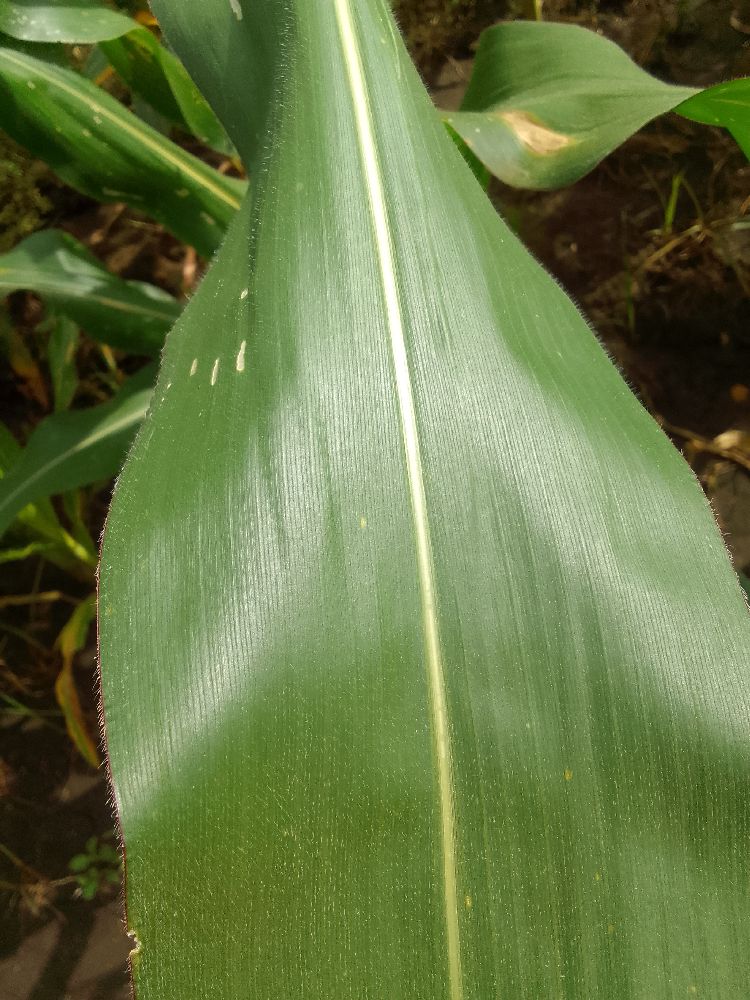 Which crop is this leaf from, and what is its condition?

maize, healthy
